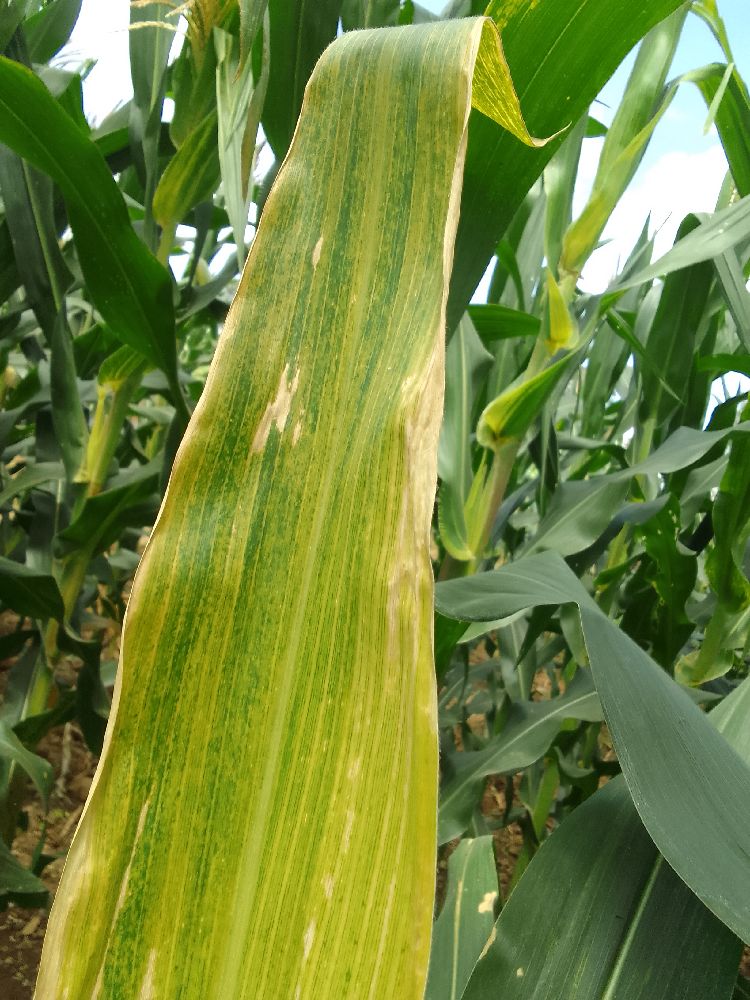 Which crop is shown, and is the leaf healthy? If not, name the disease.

maize, maize lethal necrosis
